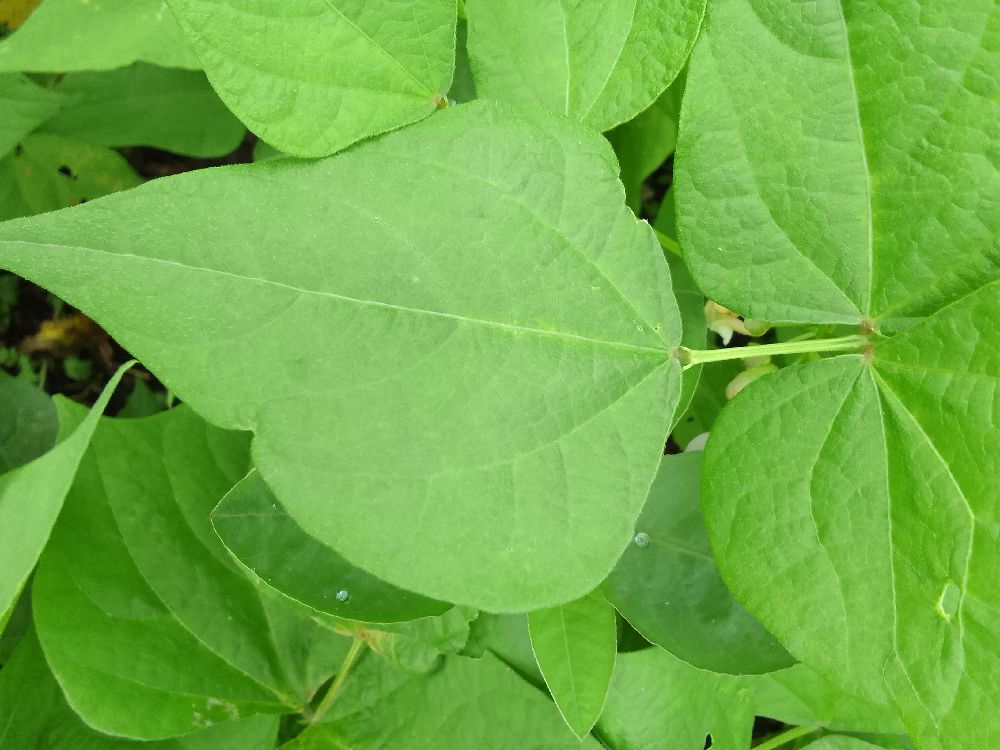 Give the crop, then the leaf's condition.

common bean, healthy
